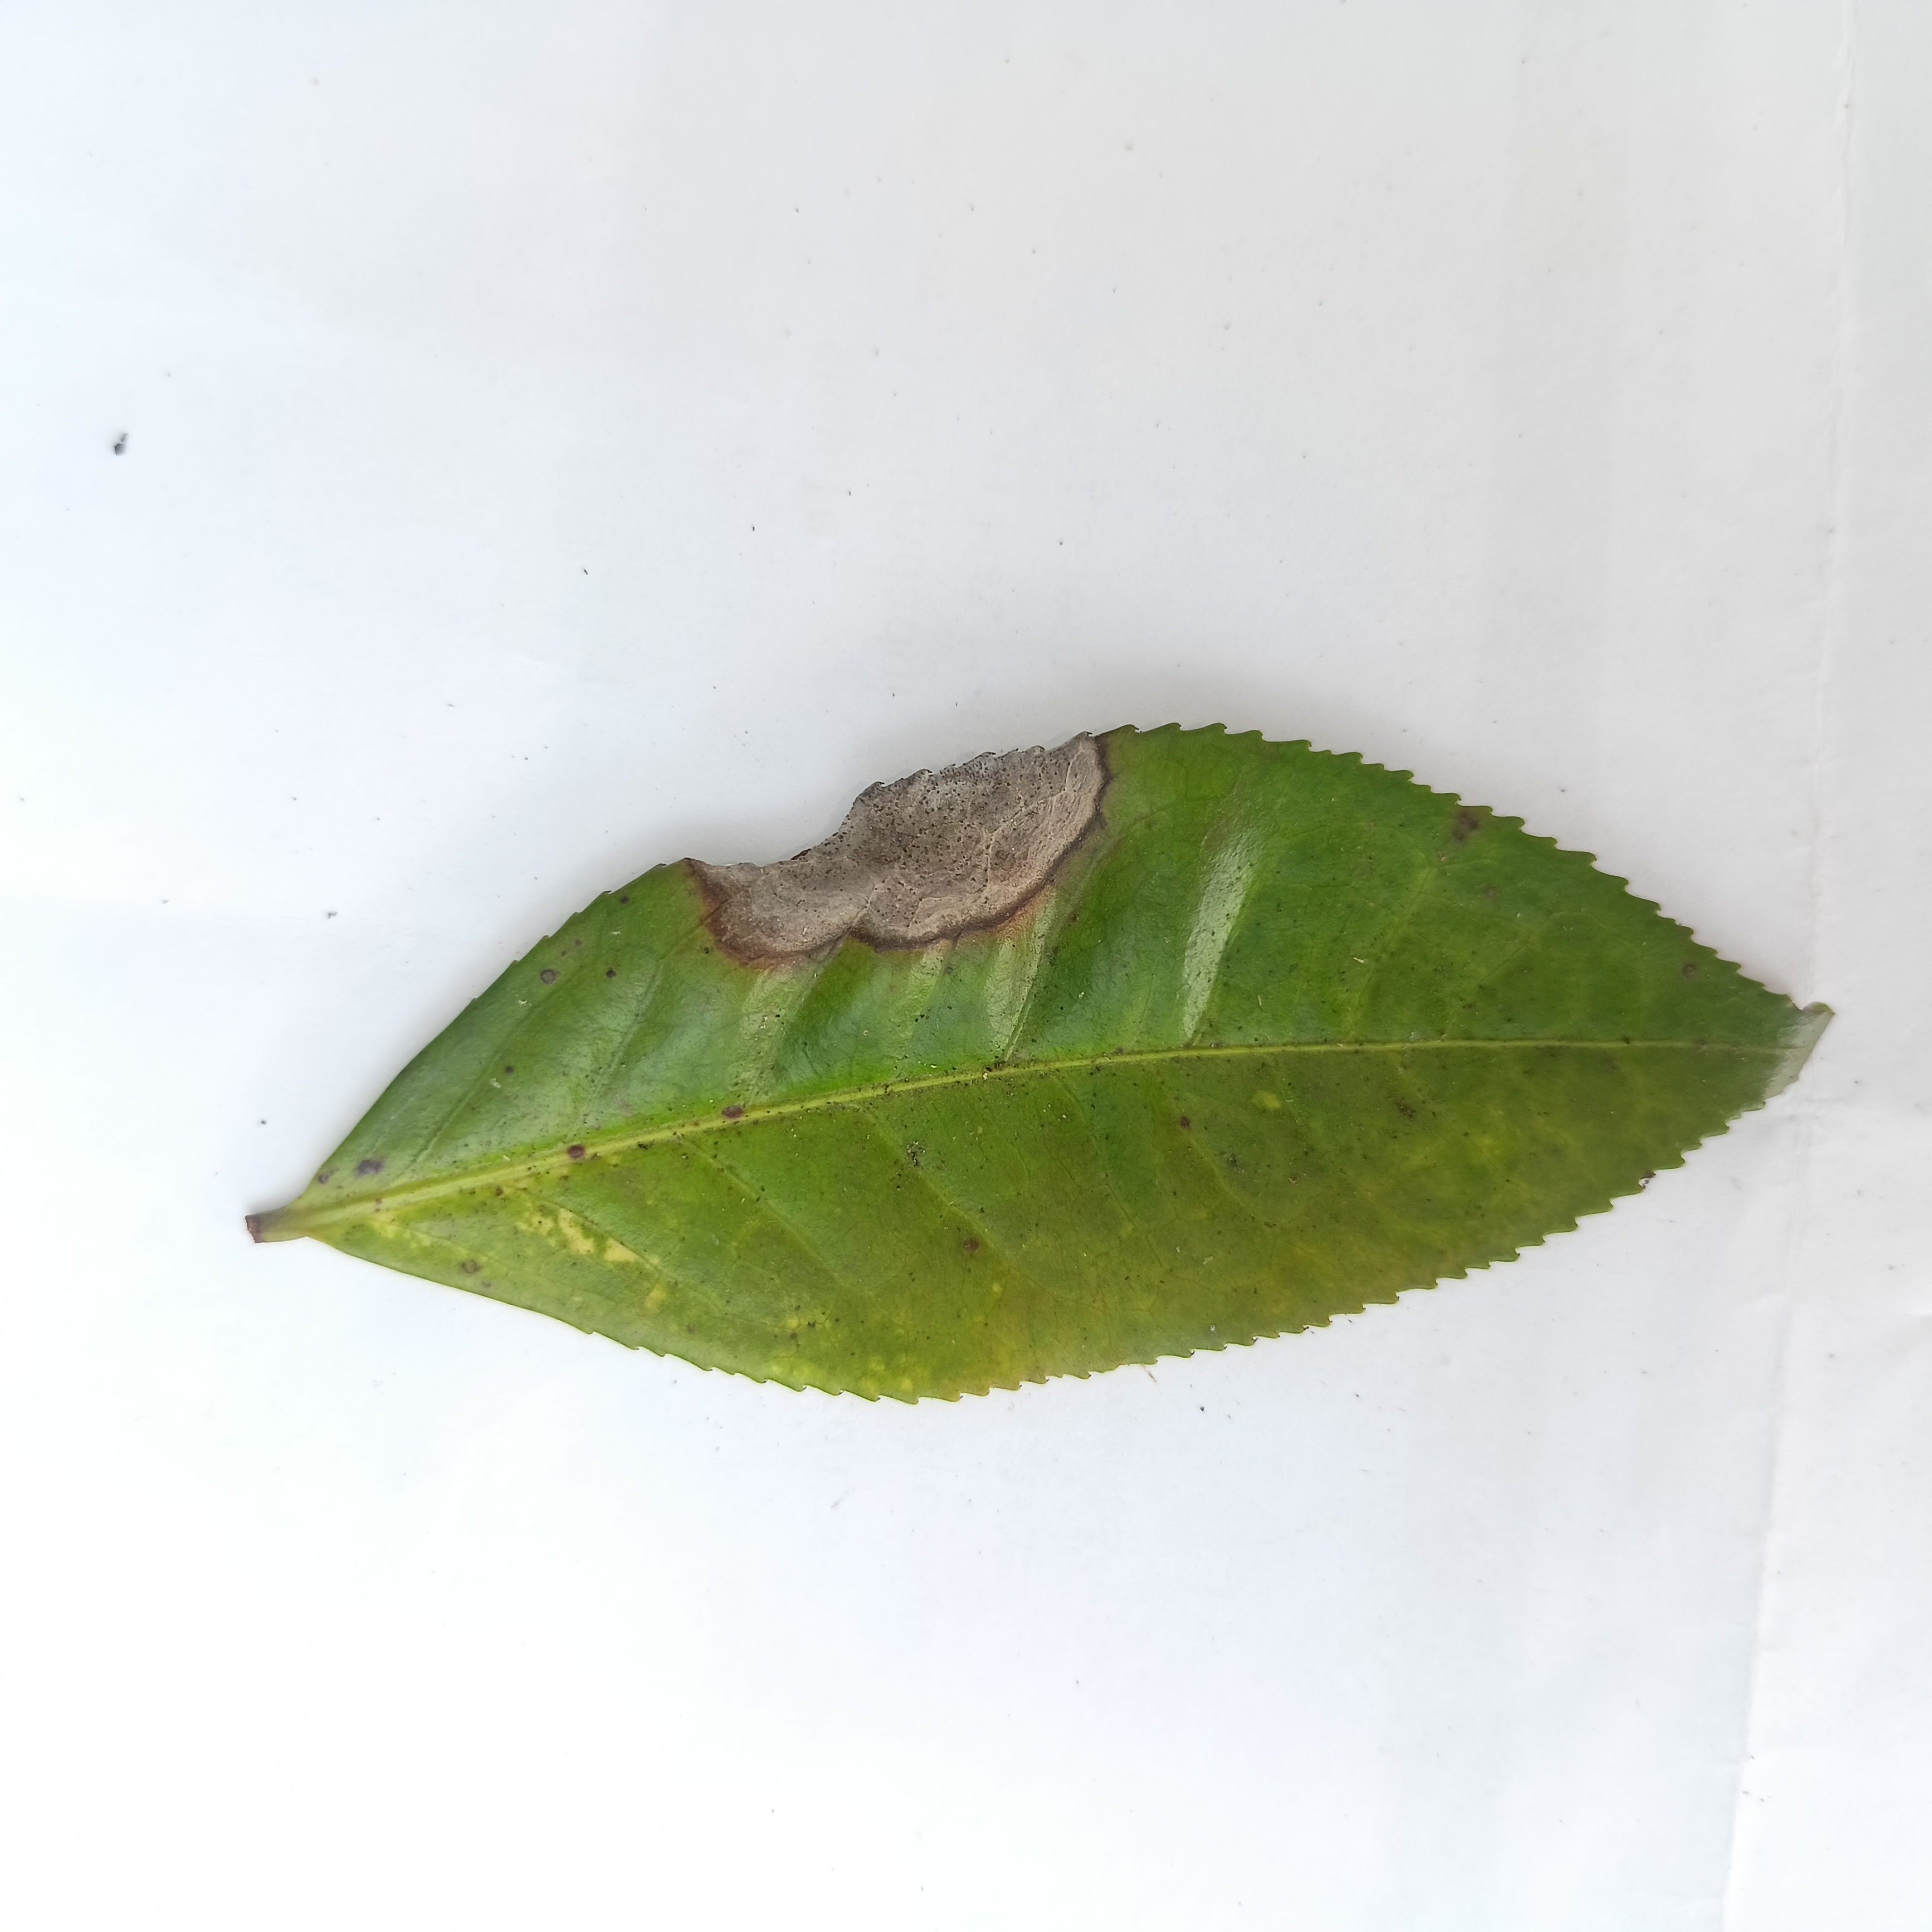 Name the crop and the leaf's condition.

tea, brown blight
